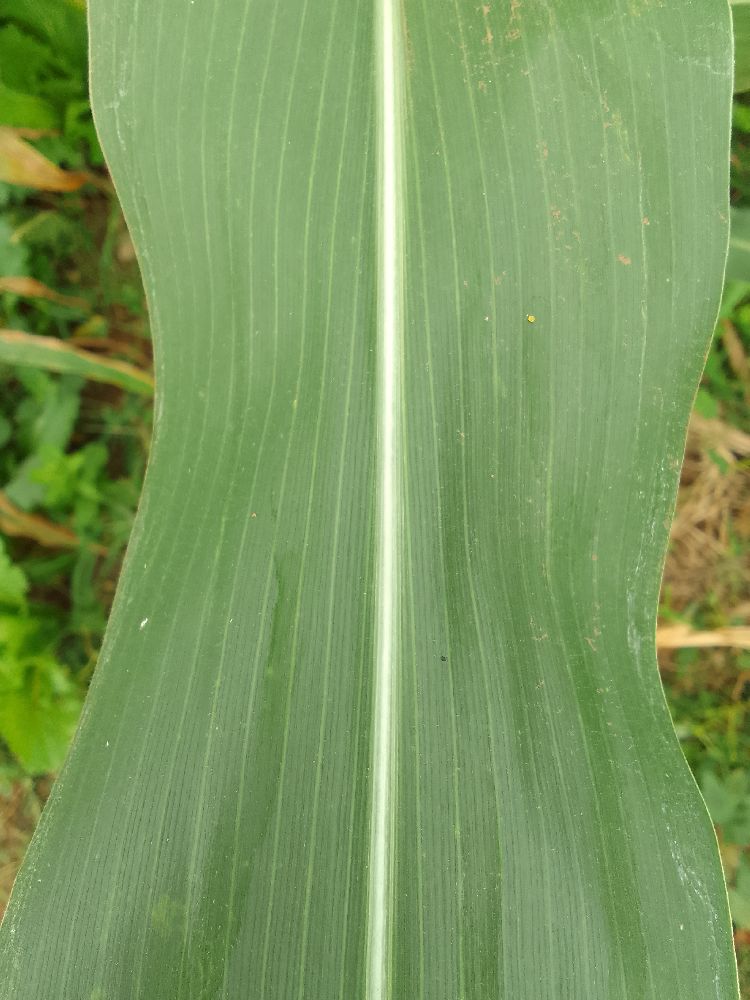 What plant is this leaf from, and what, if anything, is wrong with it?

maize, healthy
